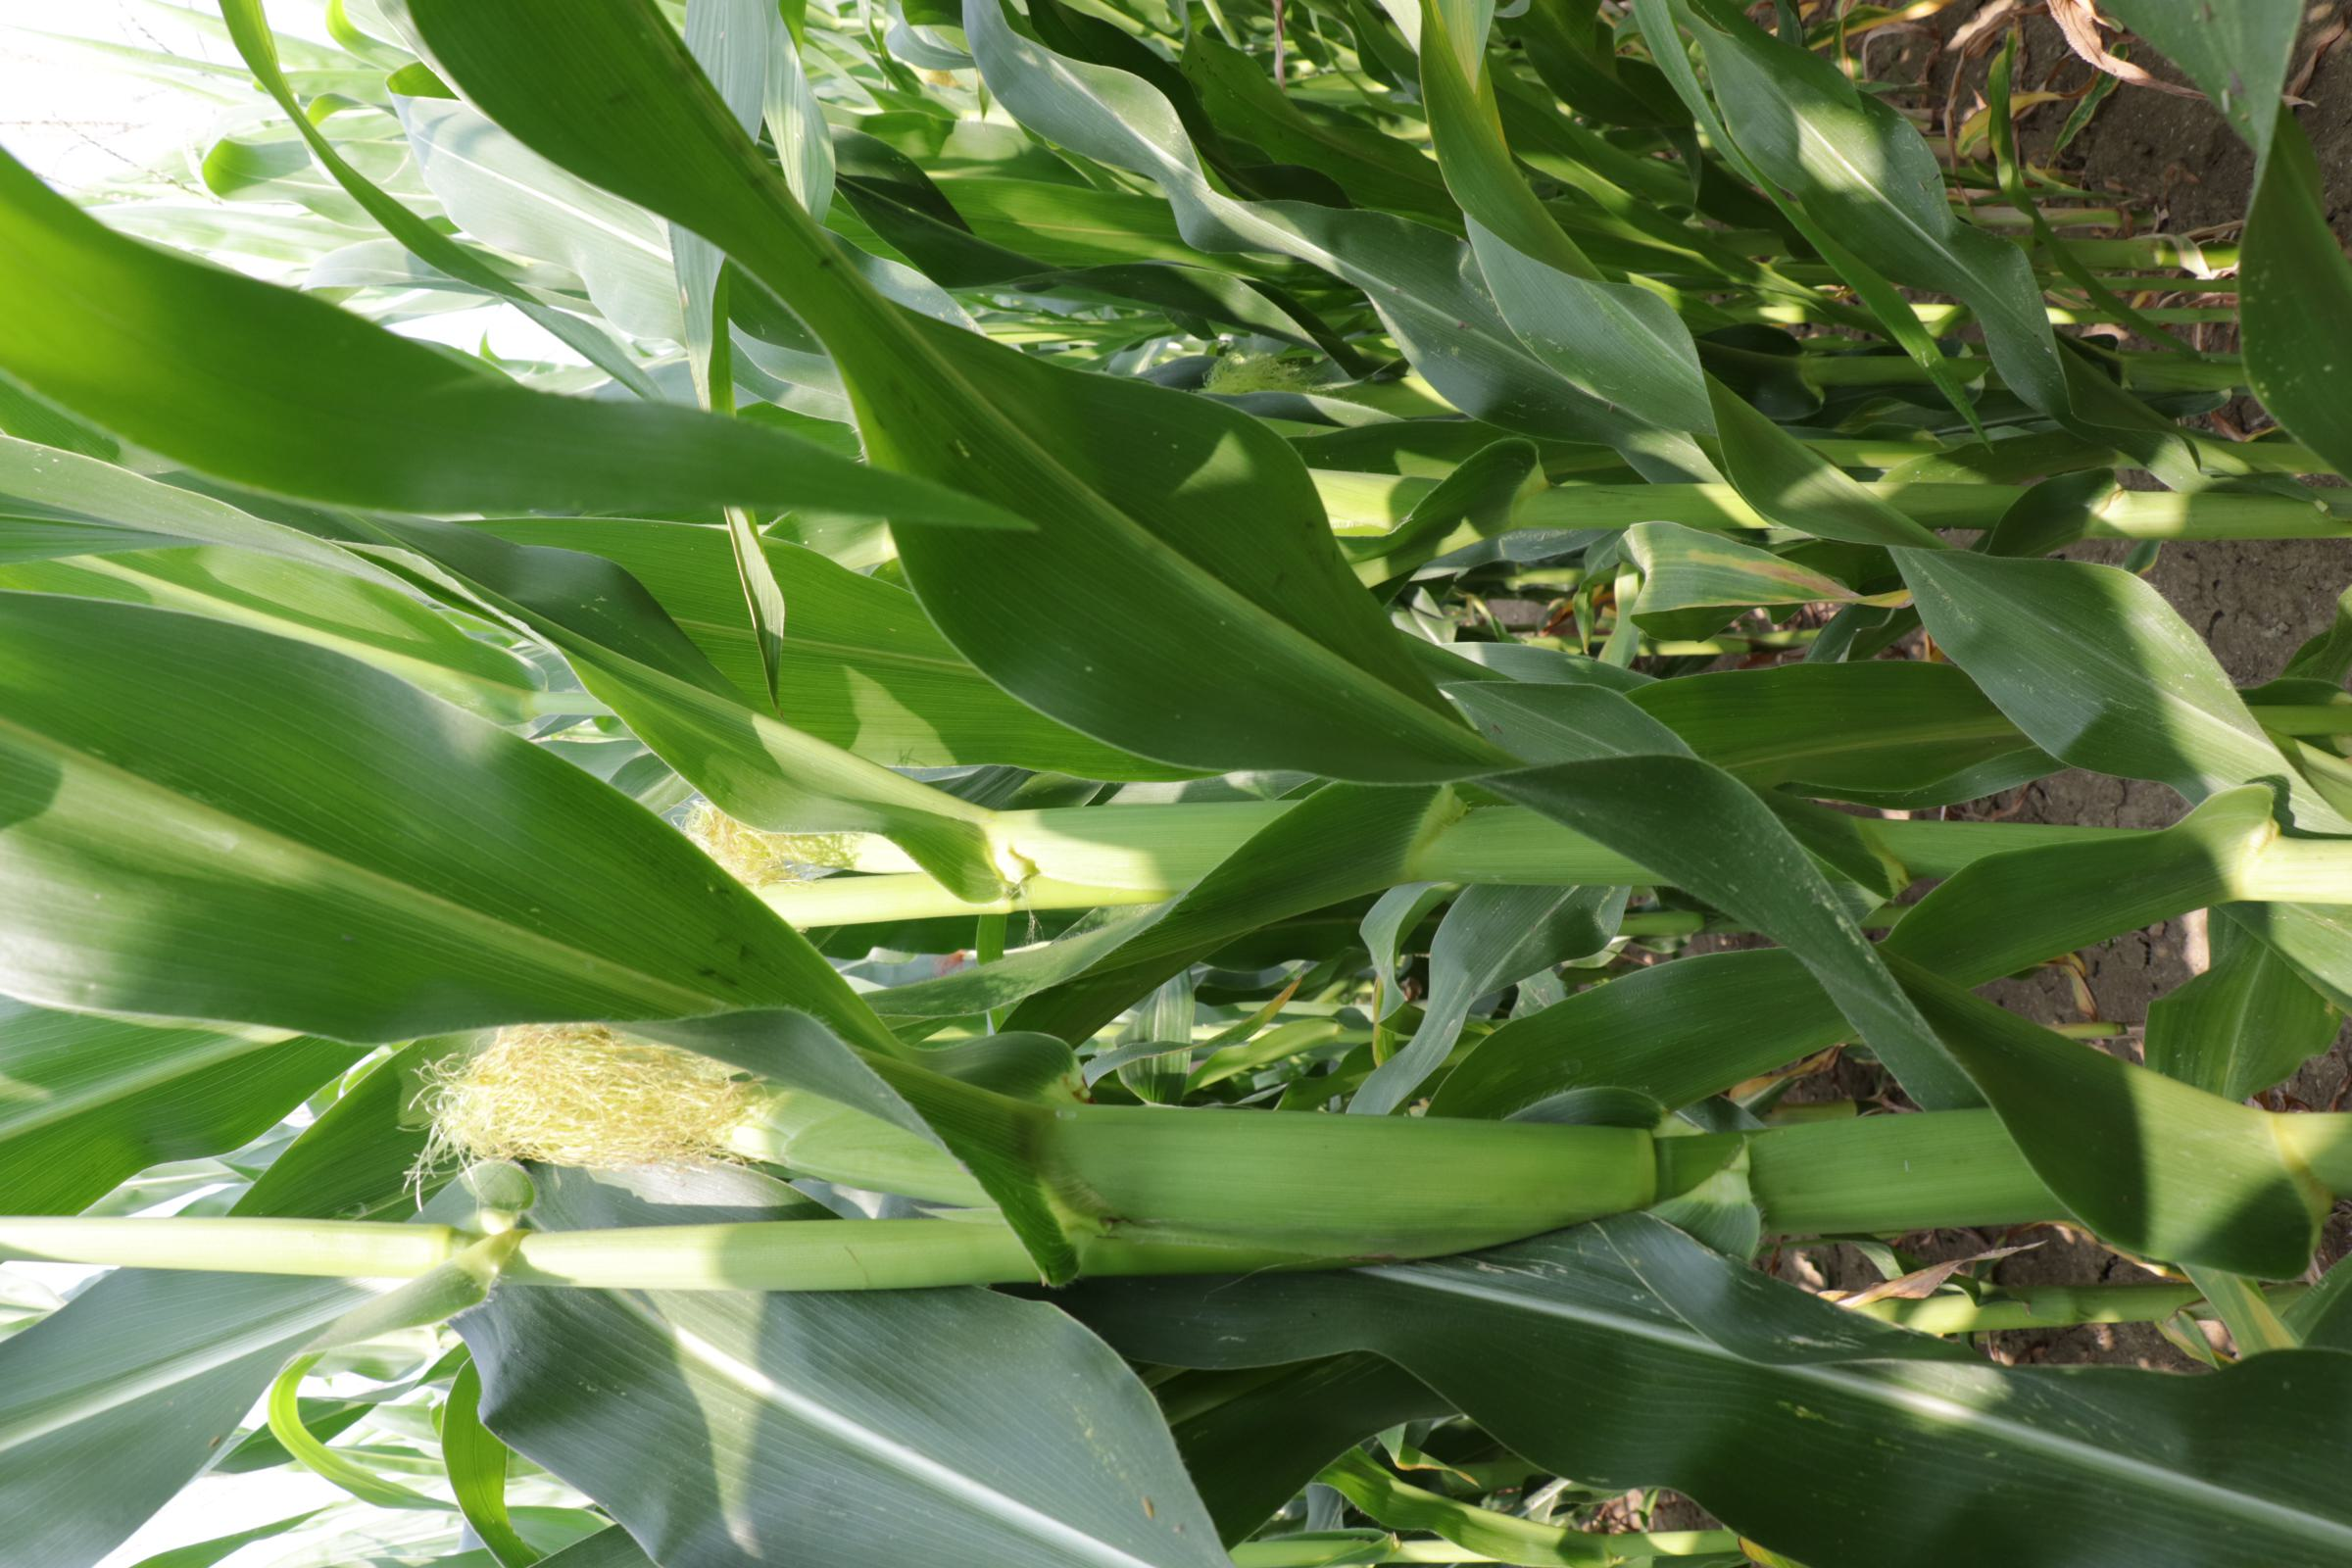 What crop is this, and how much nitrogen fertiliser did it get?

maize, full nitrogen fertilisation
